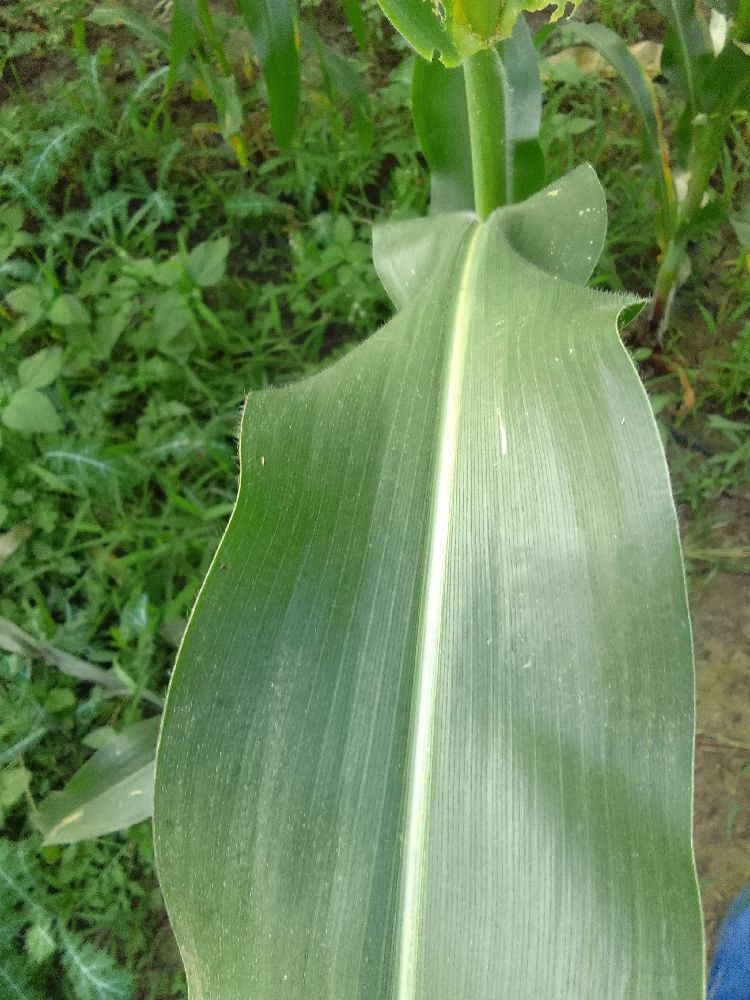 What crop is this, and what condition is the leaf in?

maize, healthy
